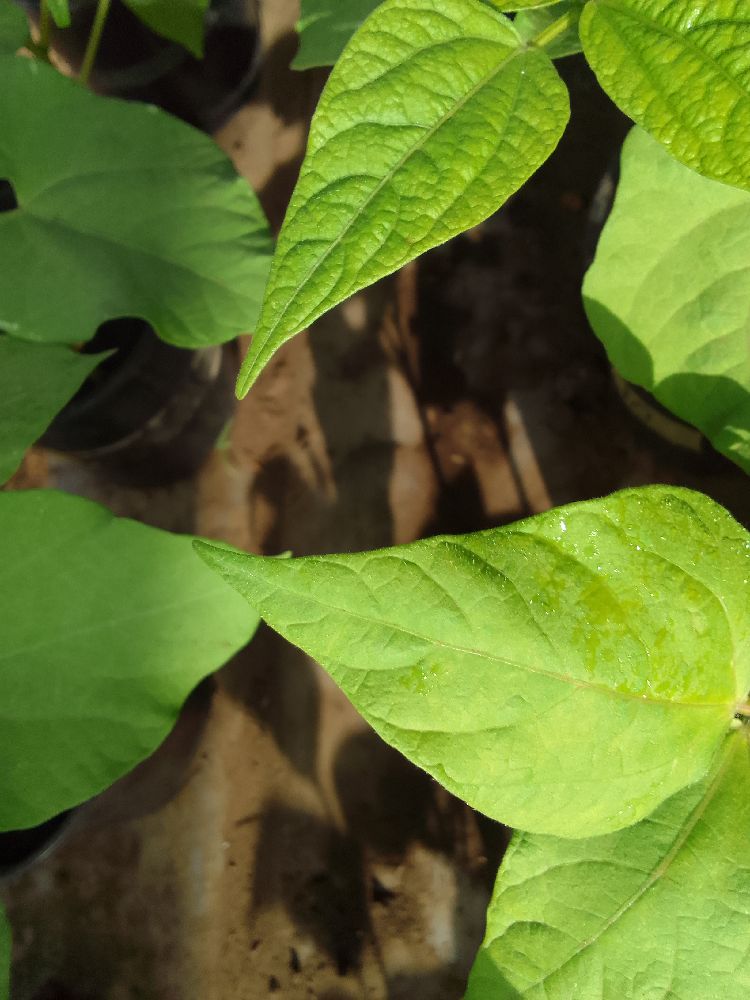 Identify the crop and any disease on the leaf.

common bean, healthy
